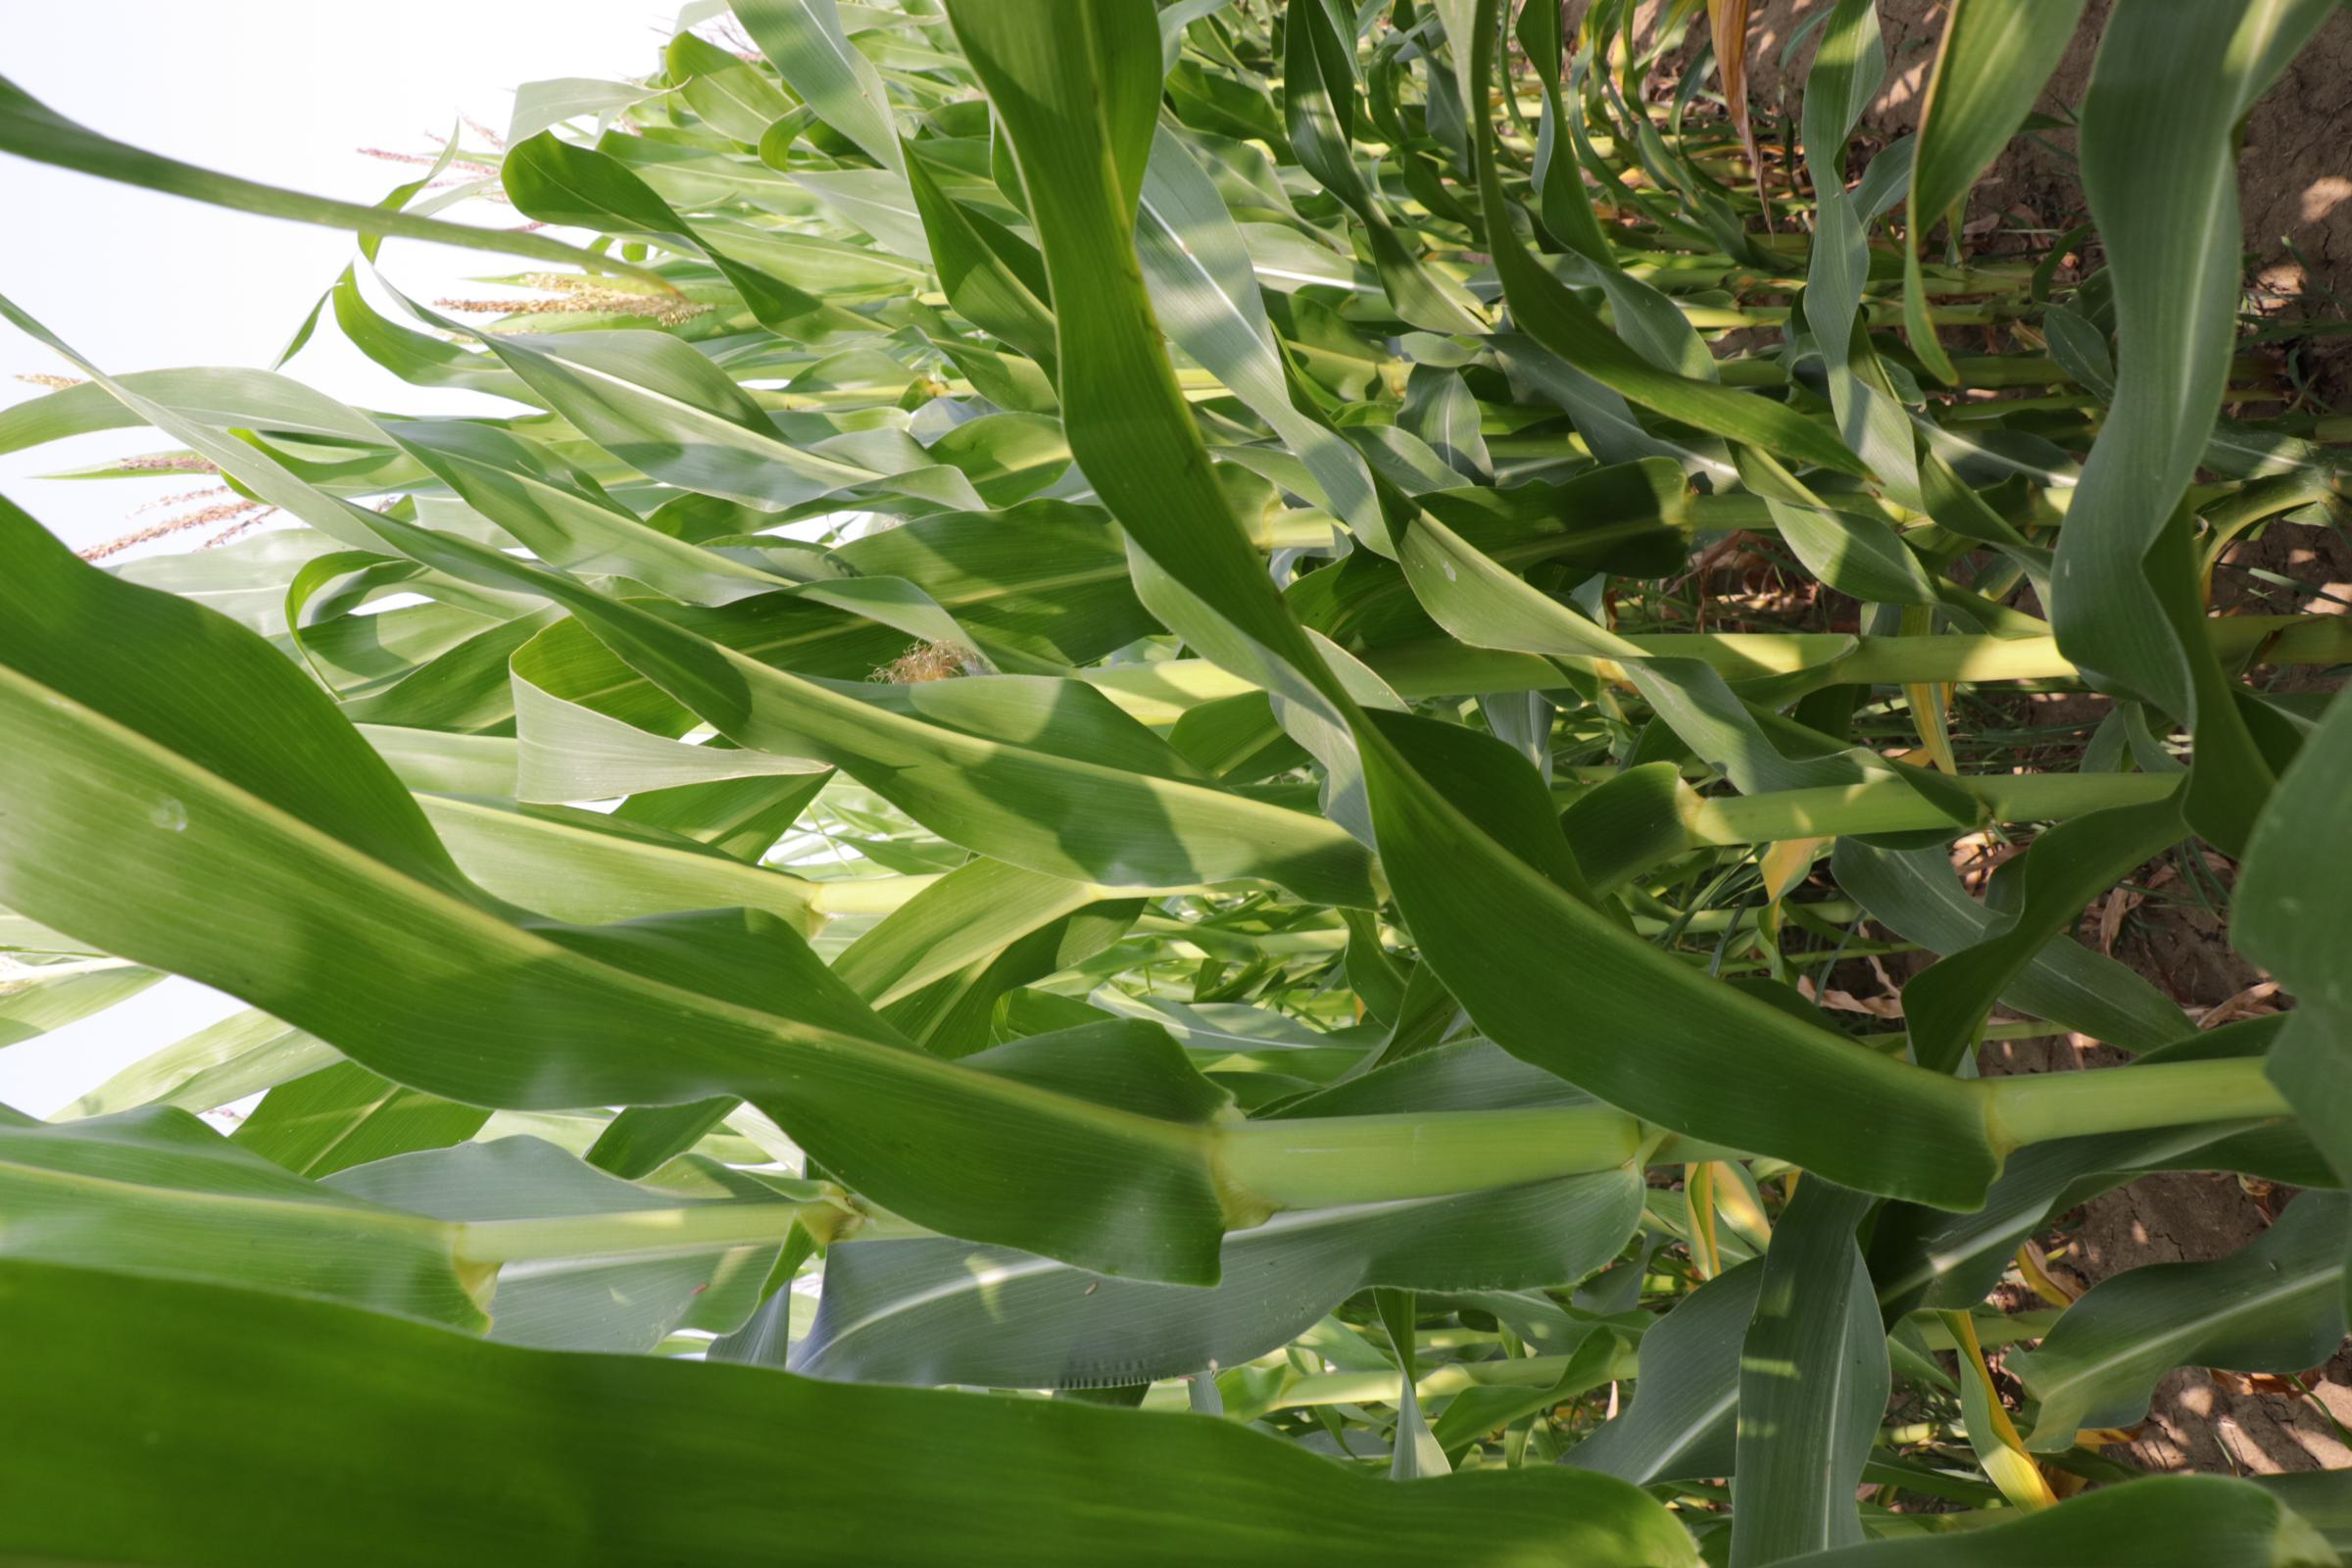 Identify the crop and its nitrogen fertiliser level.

maize, reduced nitrogen fertilisation
